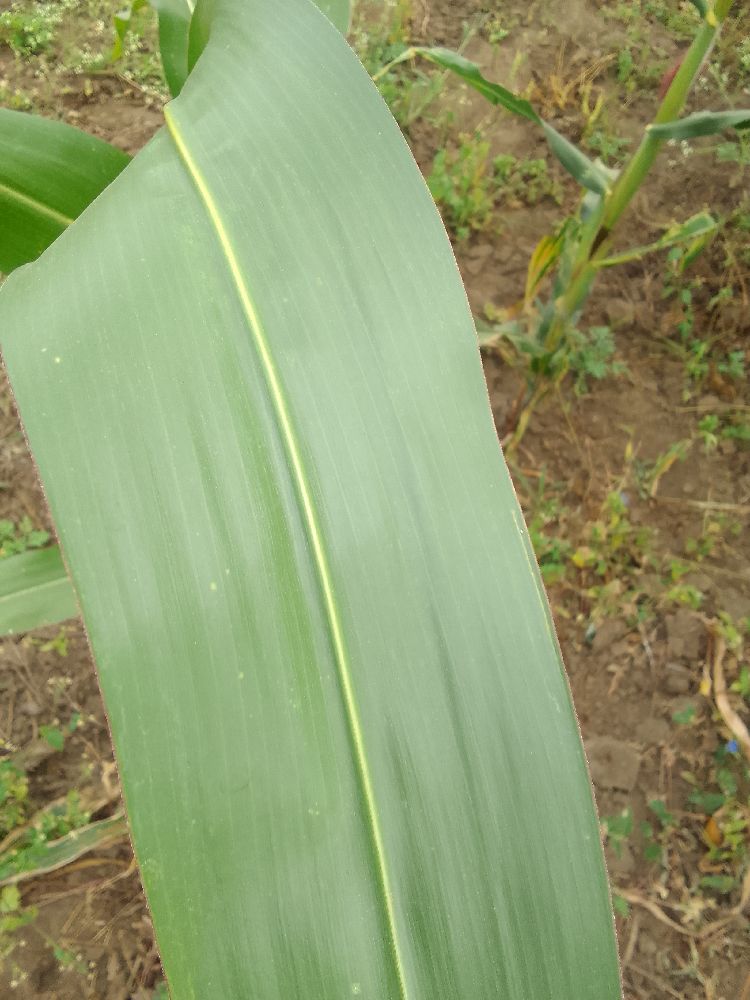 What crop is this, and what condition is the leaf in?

maize, healthy
